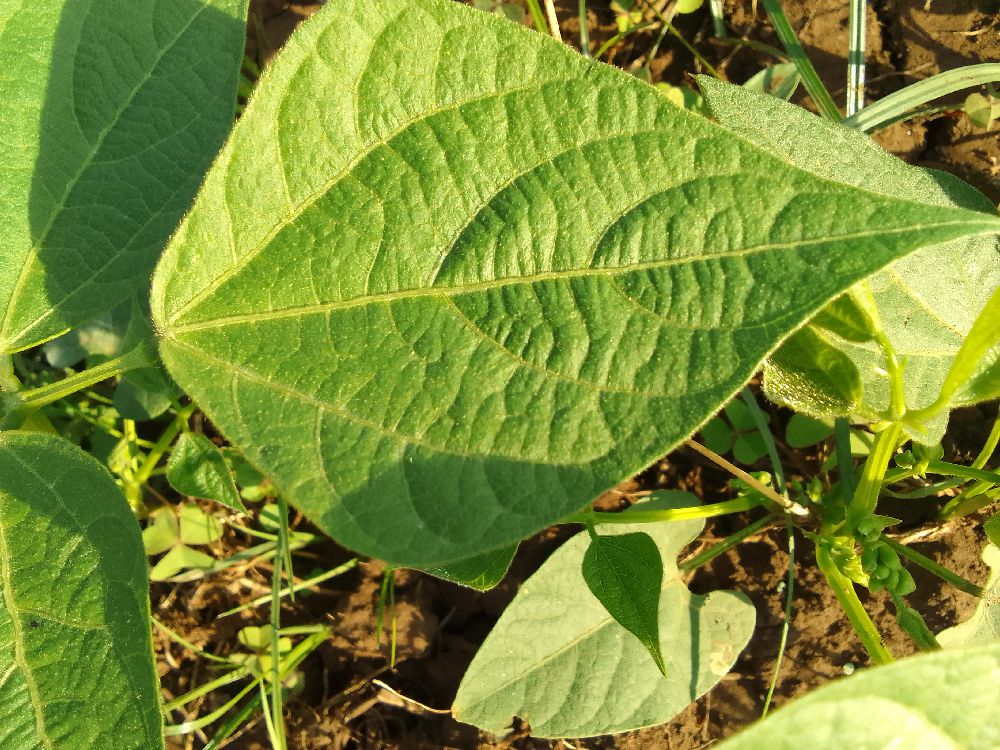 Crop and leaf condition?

common bean, healthy
